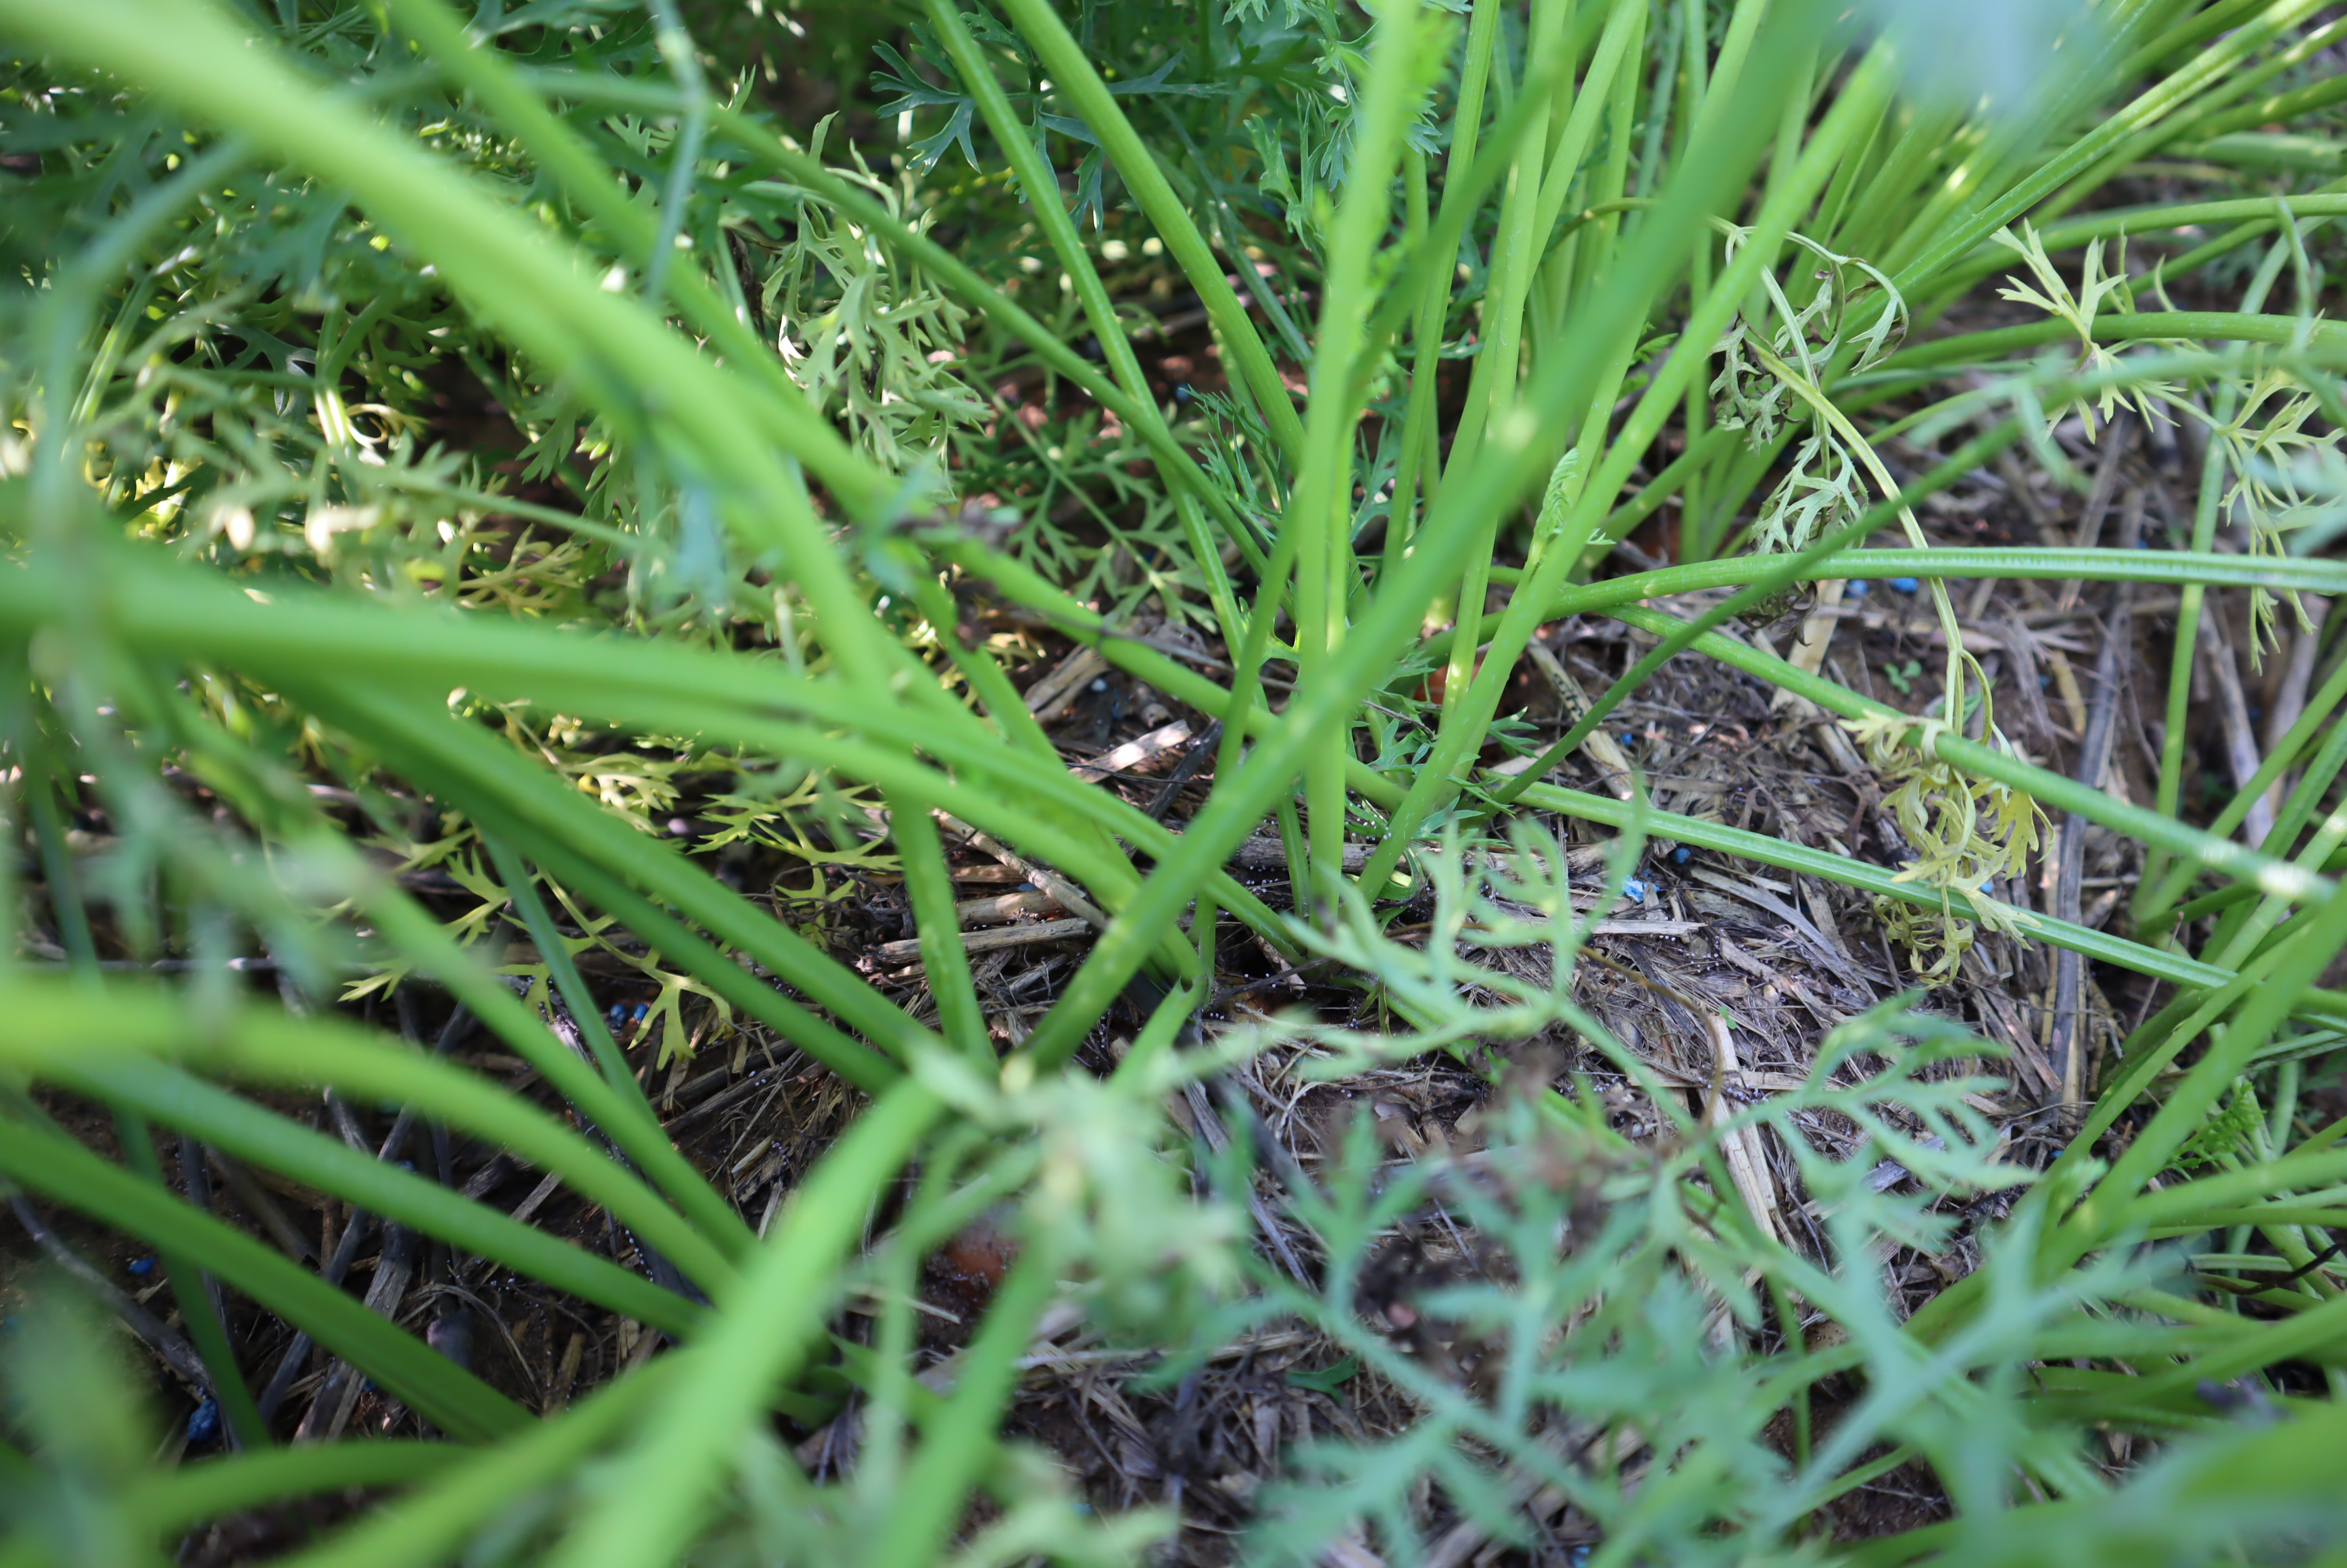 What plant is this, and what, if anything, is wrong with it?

carrot, healthy
